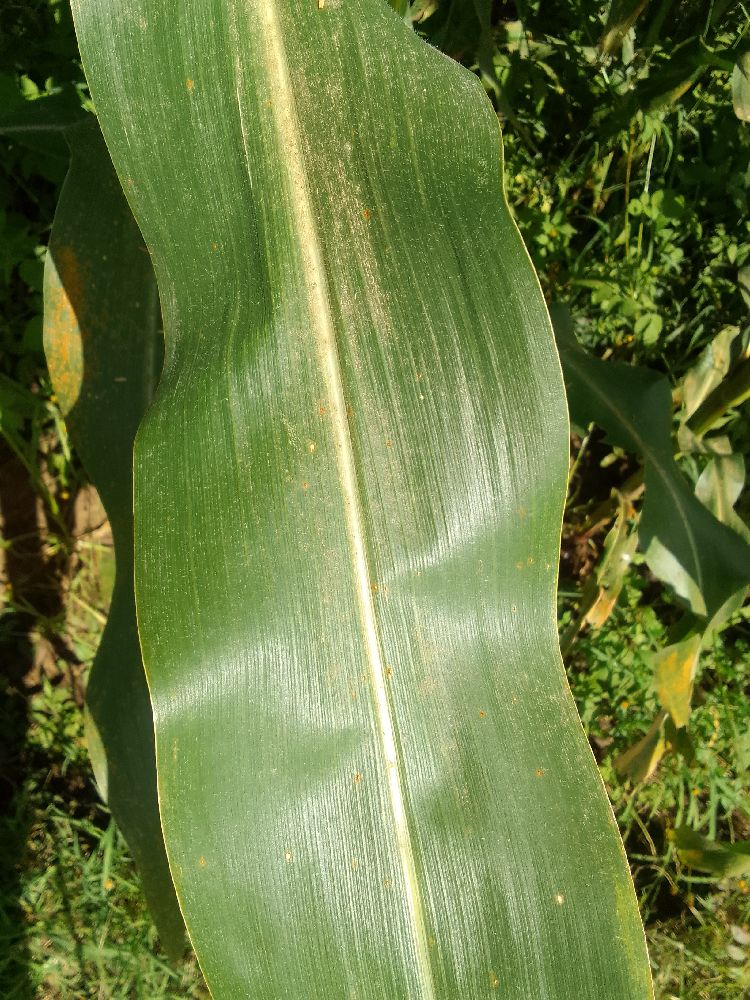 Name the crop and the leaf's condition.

maize, healthy
